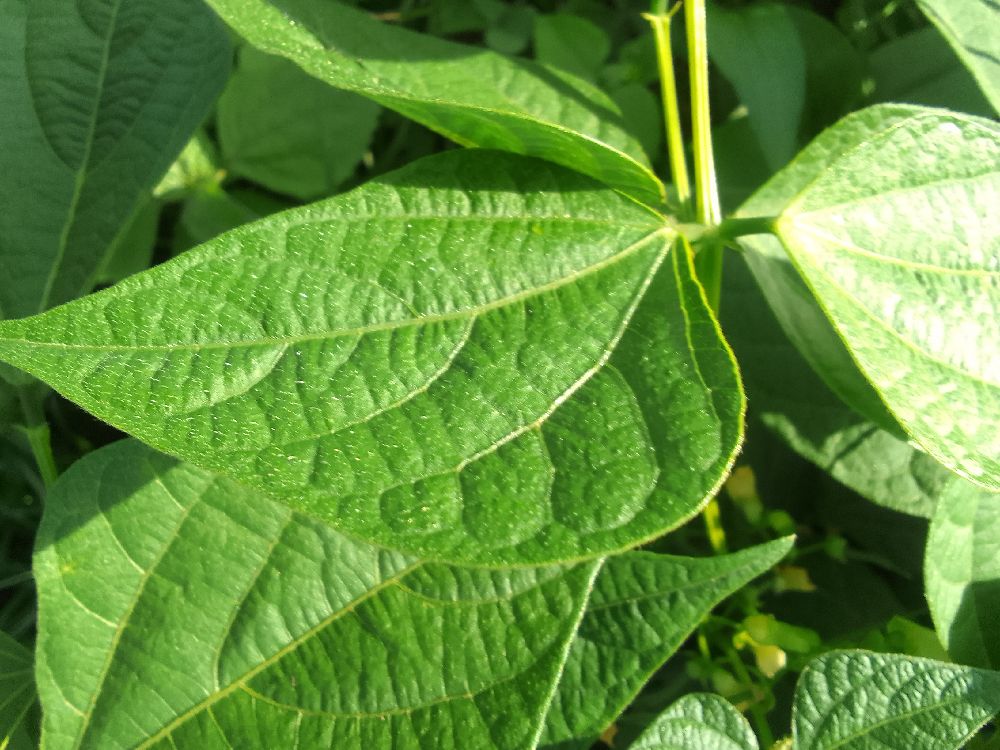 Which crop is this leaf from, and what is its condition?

common bean, healthy
